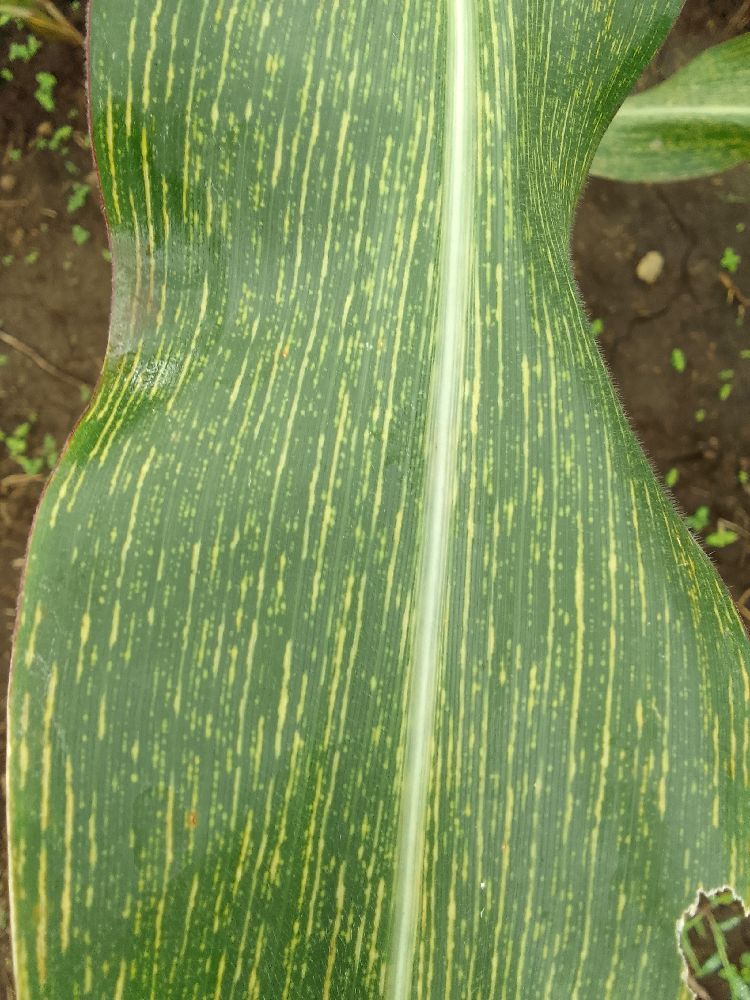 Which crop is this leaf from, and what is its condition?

maize, maize streak virus
